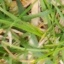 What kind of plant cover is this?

grass
